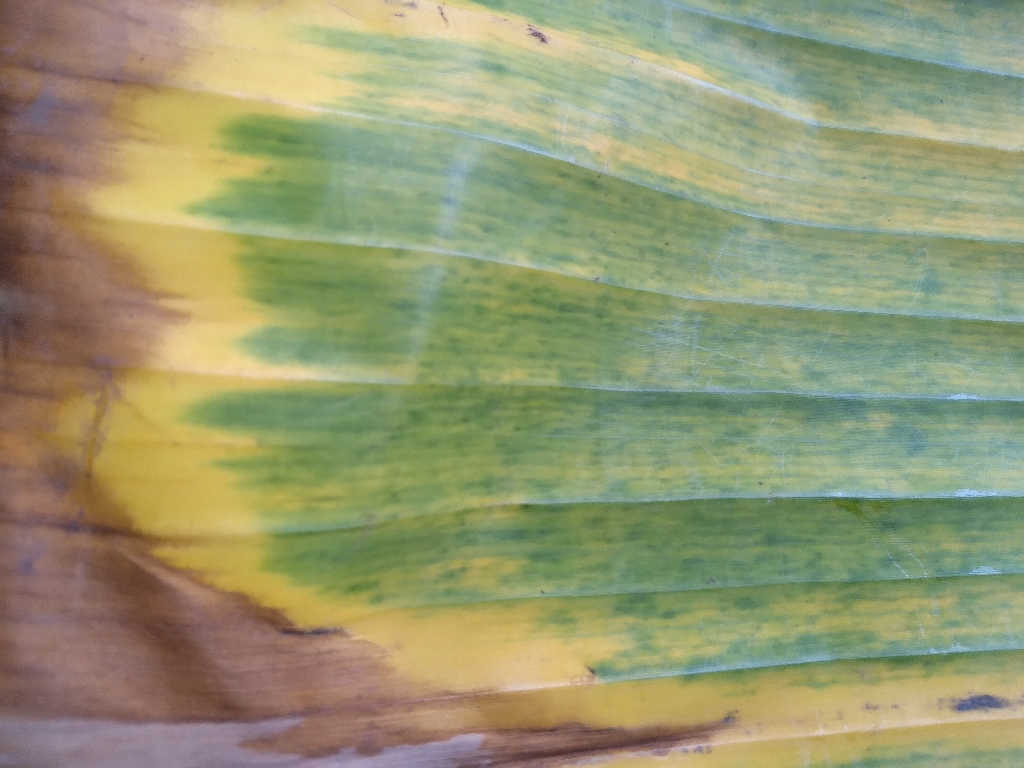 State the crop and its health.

banana, fusarium wilt race 1
